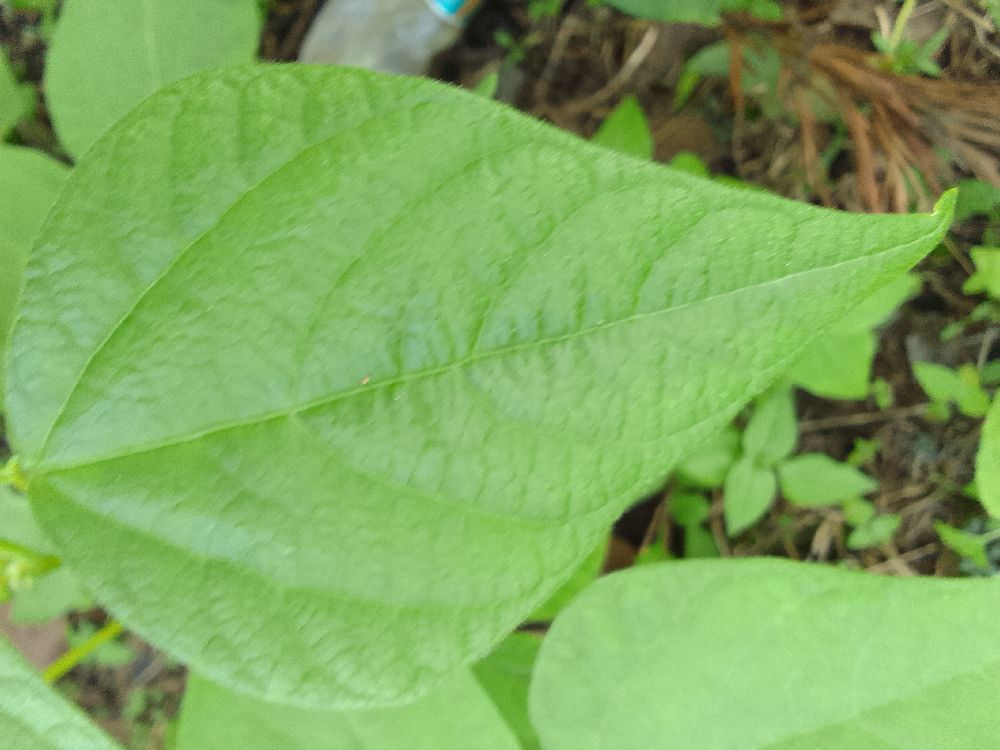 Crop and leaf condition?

common bean, healthy
